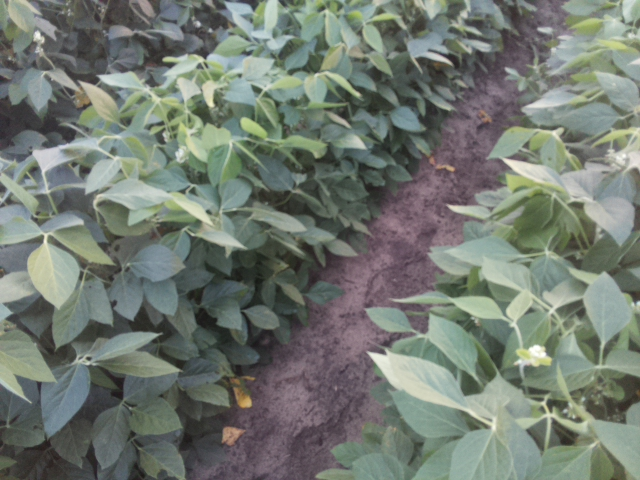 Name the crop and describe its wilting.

soybean, leaves with no wilting
